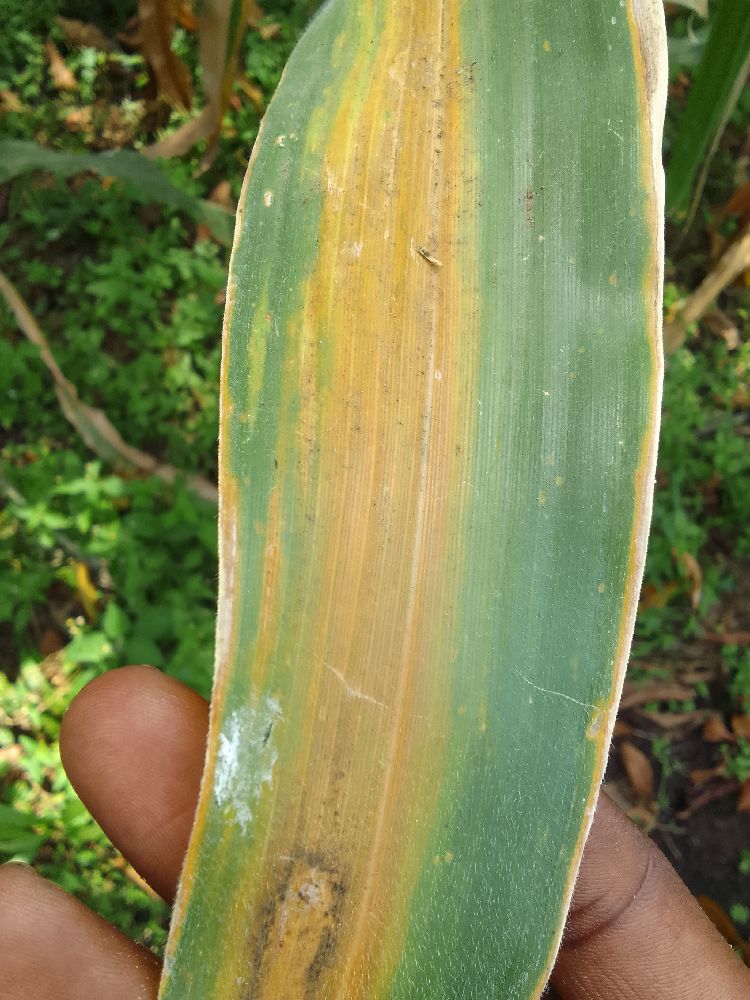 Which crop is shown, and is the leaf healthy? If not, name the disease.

maize, maize lethal necrosis
